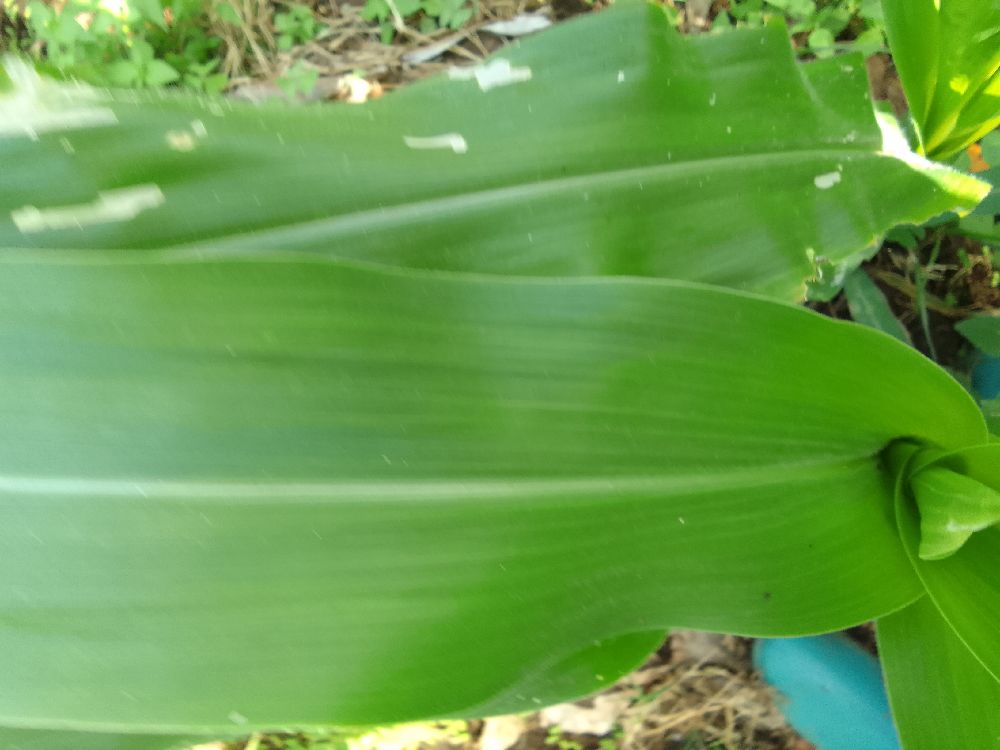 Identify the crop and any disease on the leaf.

maize, healthy
